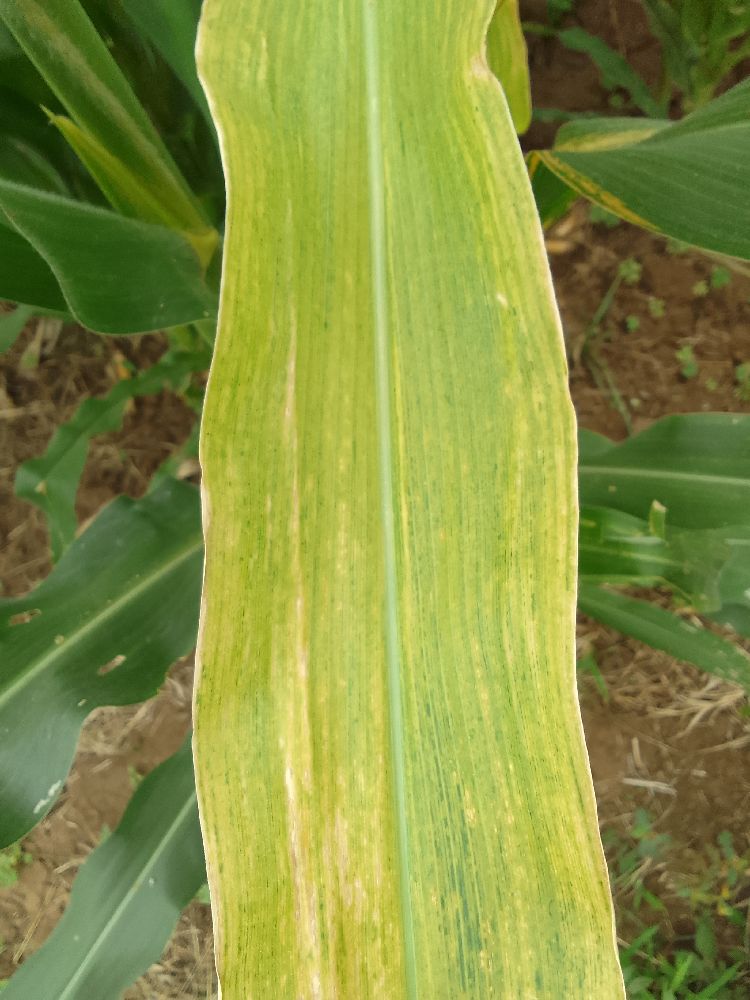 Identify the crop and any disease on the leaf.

maize, maize lethal necrosis
